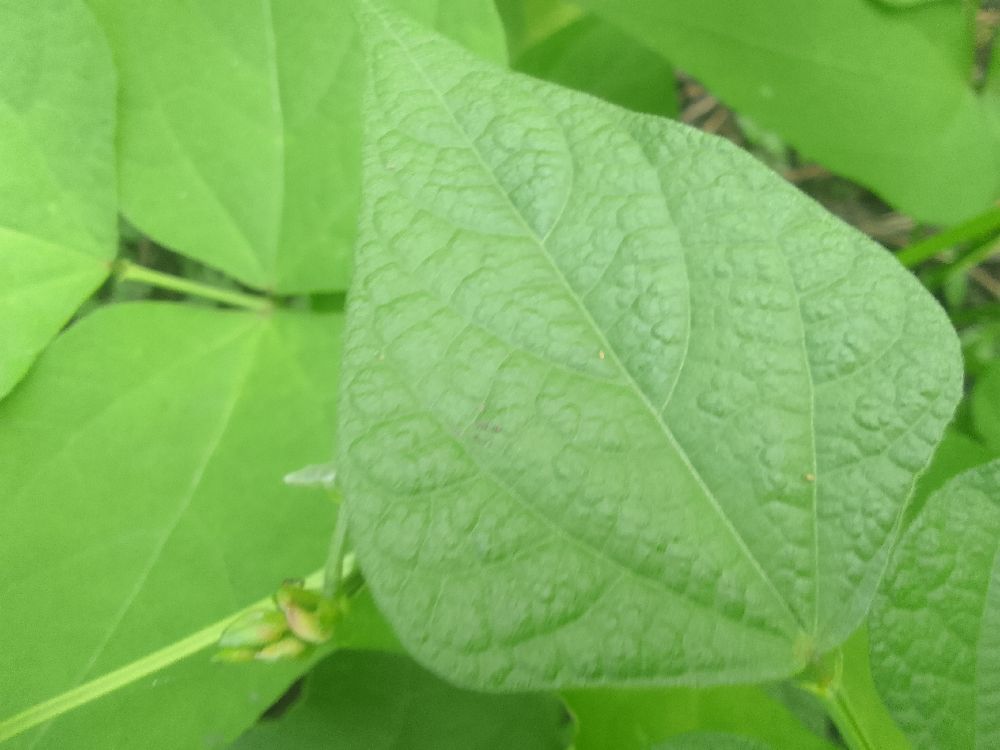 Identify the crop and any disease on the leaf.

common bean, healthy
